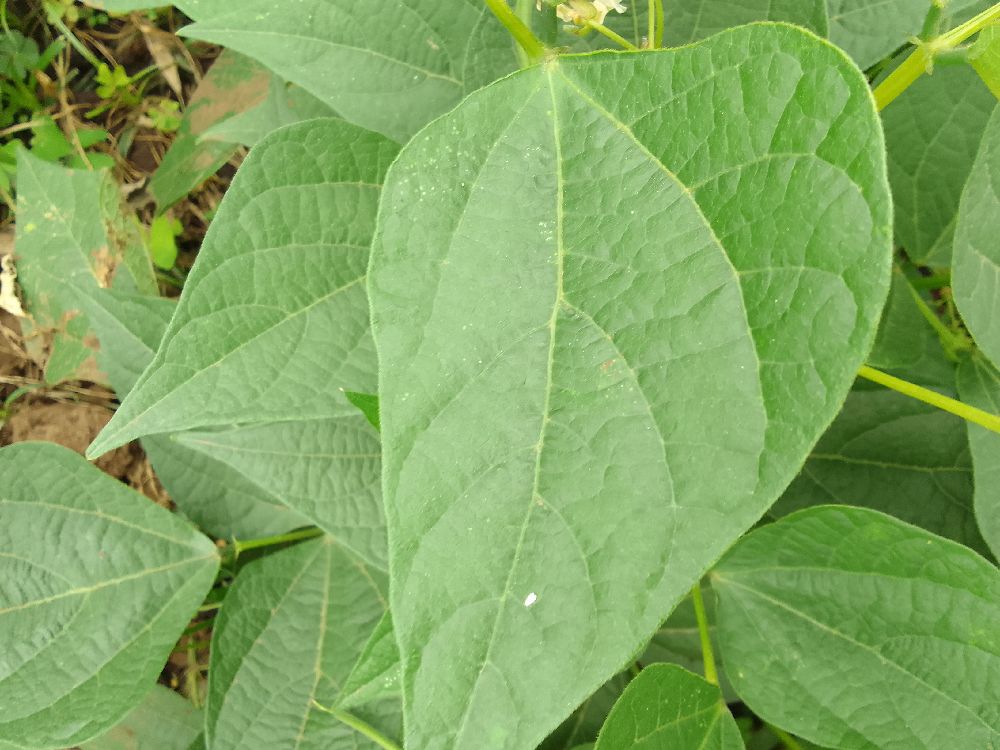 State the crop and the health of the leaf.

common bean, healthy
